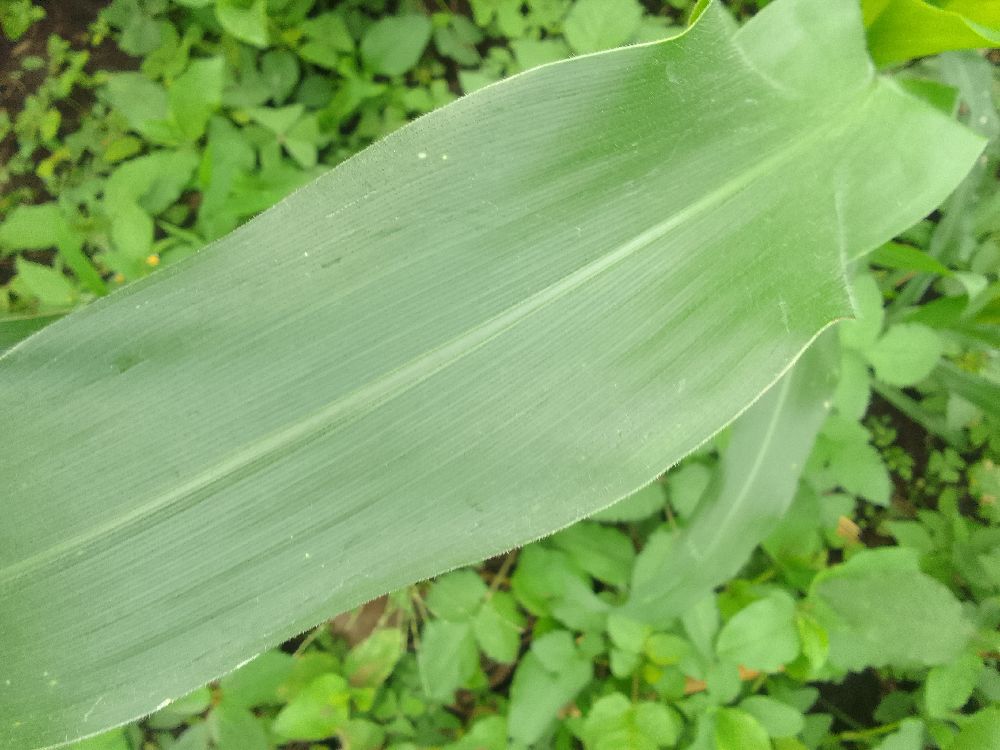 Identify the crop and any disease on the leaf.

maize, healthy
